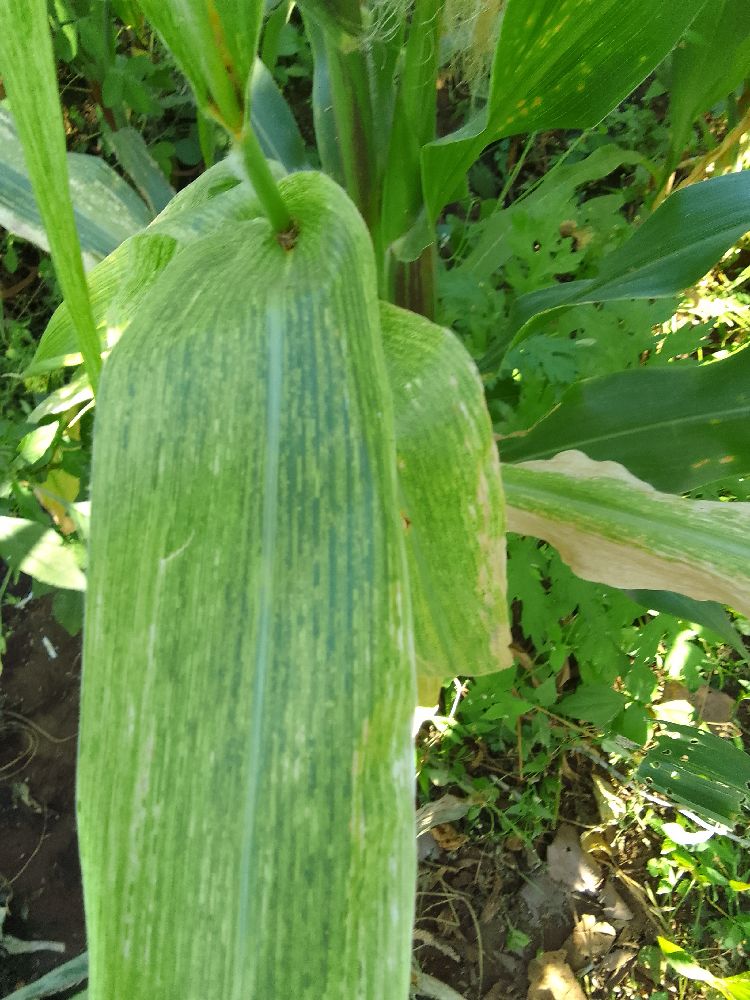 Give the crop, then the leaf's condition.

maize, maize lethal necrosis
